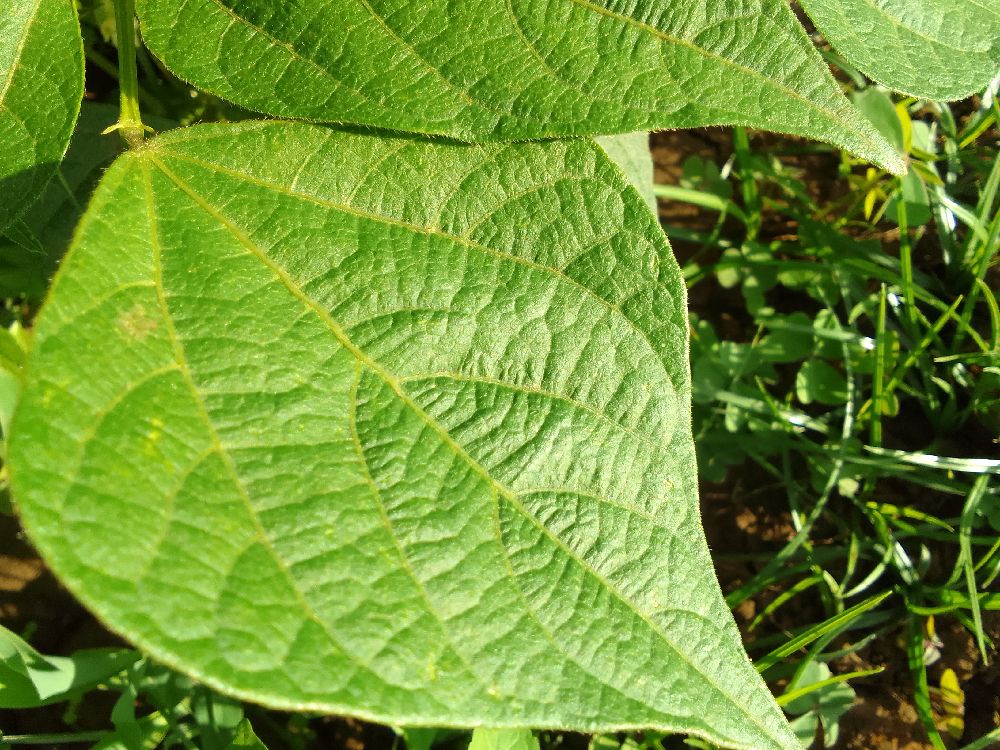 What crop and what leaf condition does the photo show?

common bean, healthy
